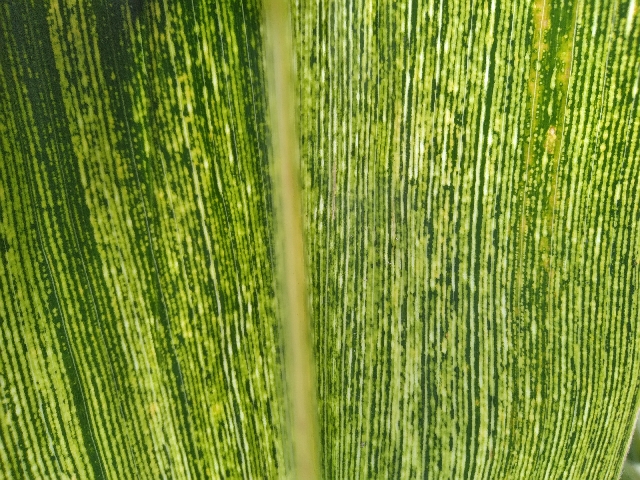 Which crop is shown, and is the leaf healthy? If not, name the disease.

maize, maize streak virus
